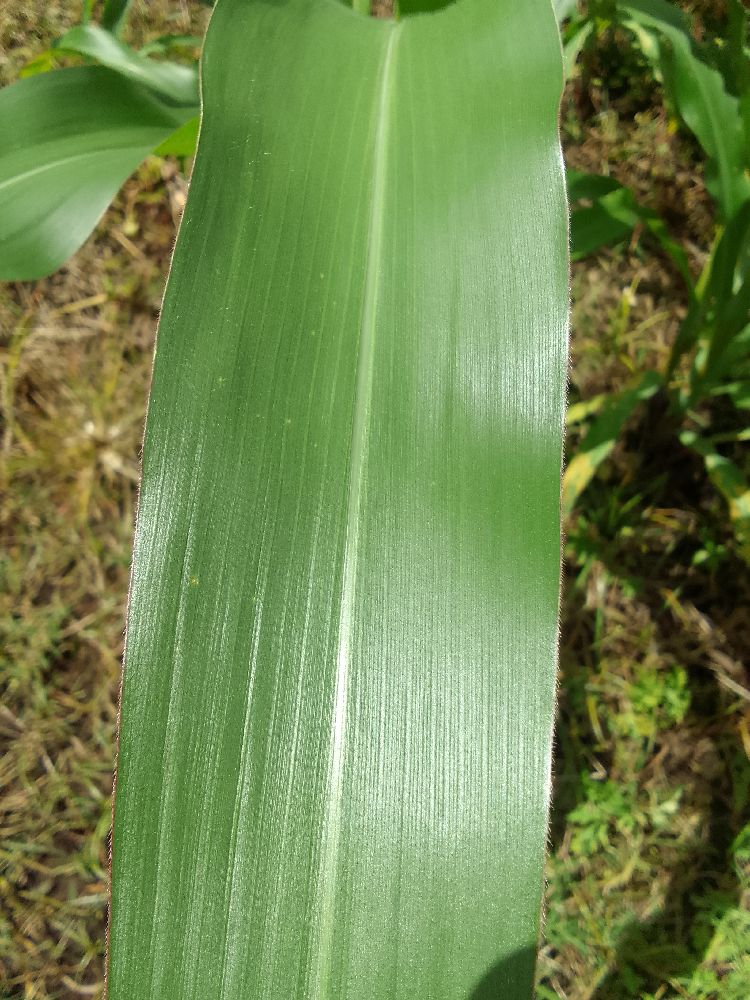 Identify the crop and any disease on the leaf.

maize, healthy
